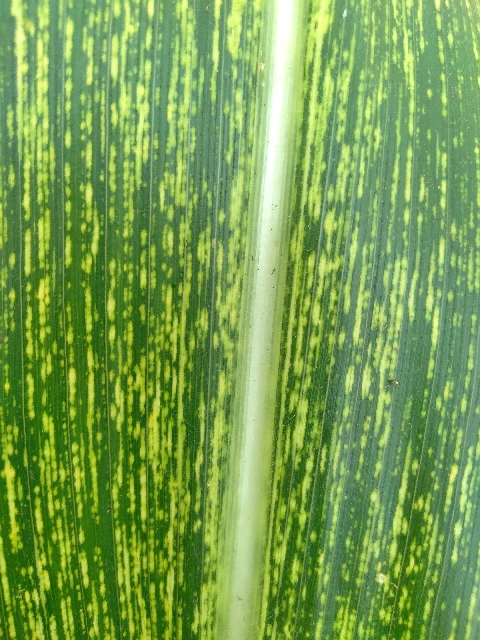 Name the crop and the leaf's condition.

maize, maize streak virus
